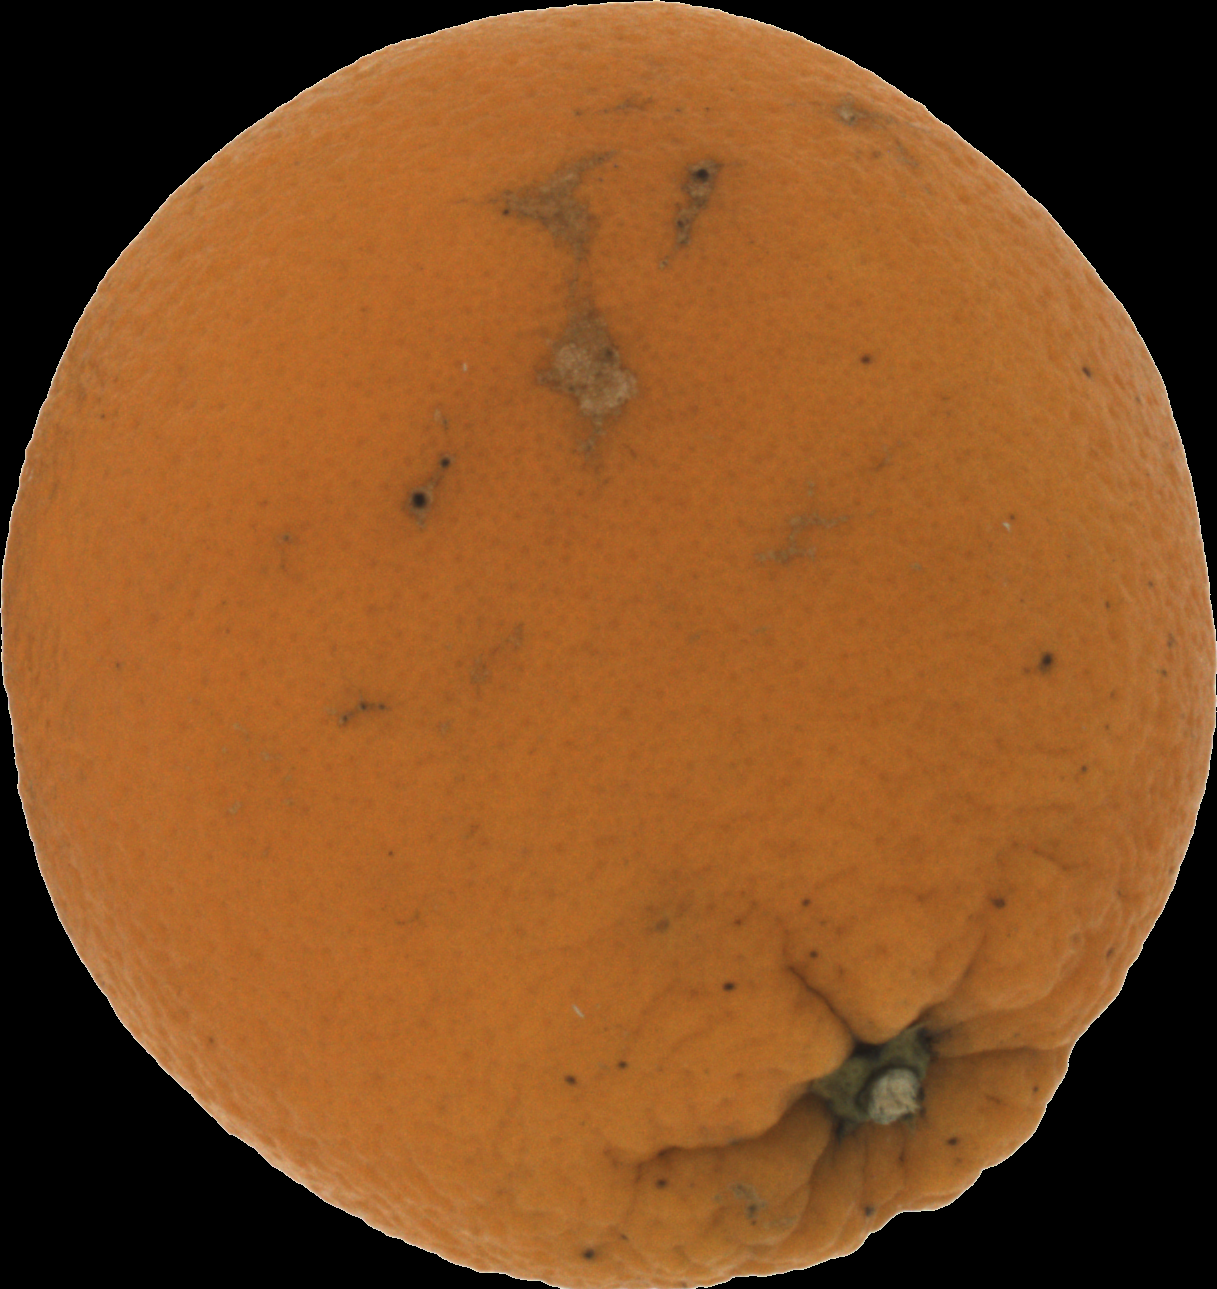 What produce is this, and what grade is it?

orange, bad
